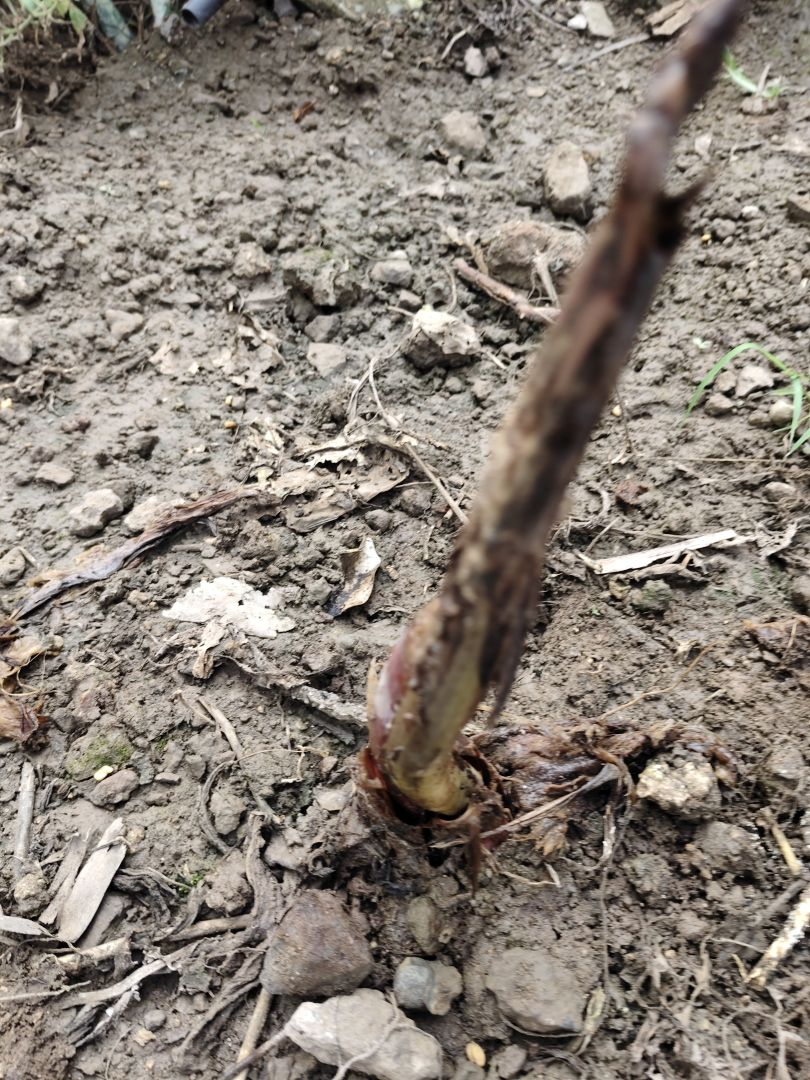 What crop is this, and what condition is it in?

taro, root rot
